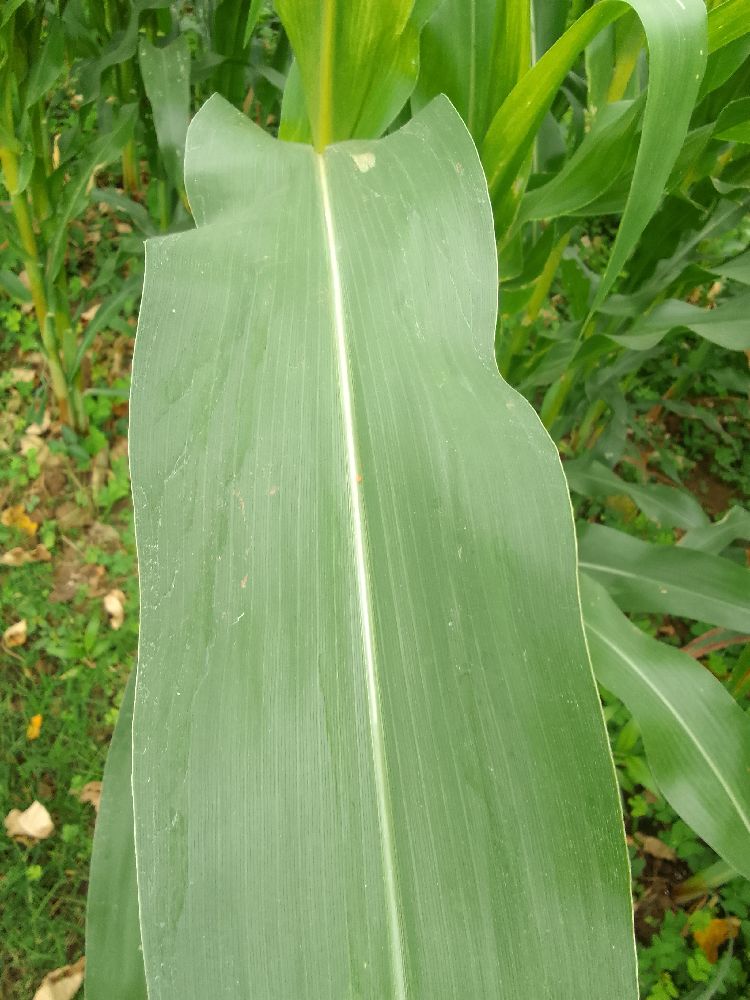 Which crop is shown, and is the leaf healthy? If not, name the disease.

maize, healthy
